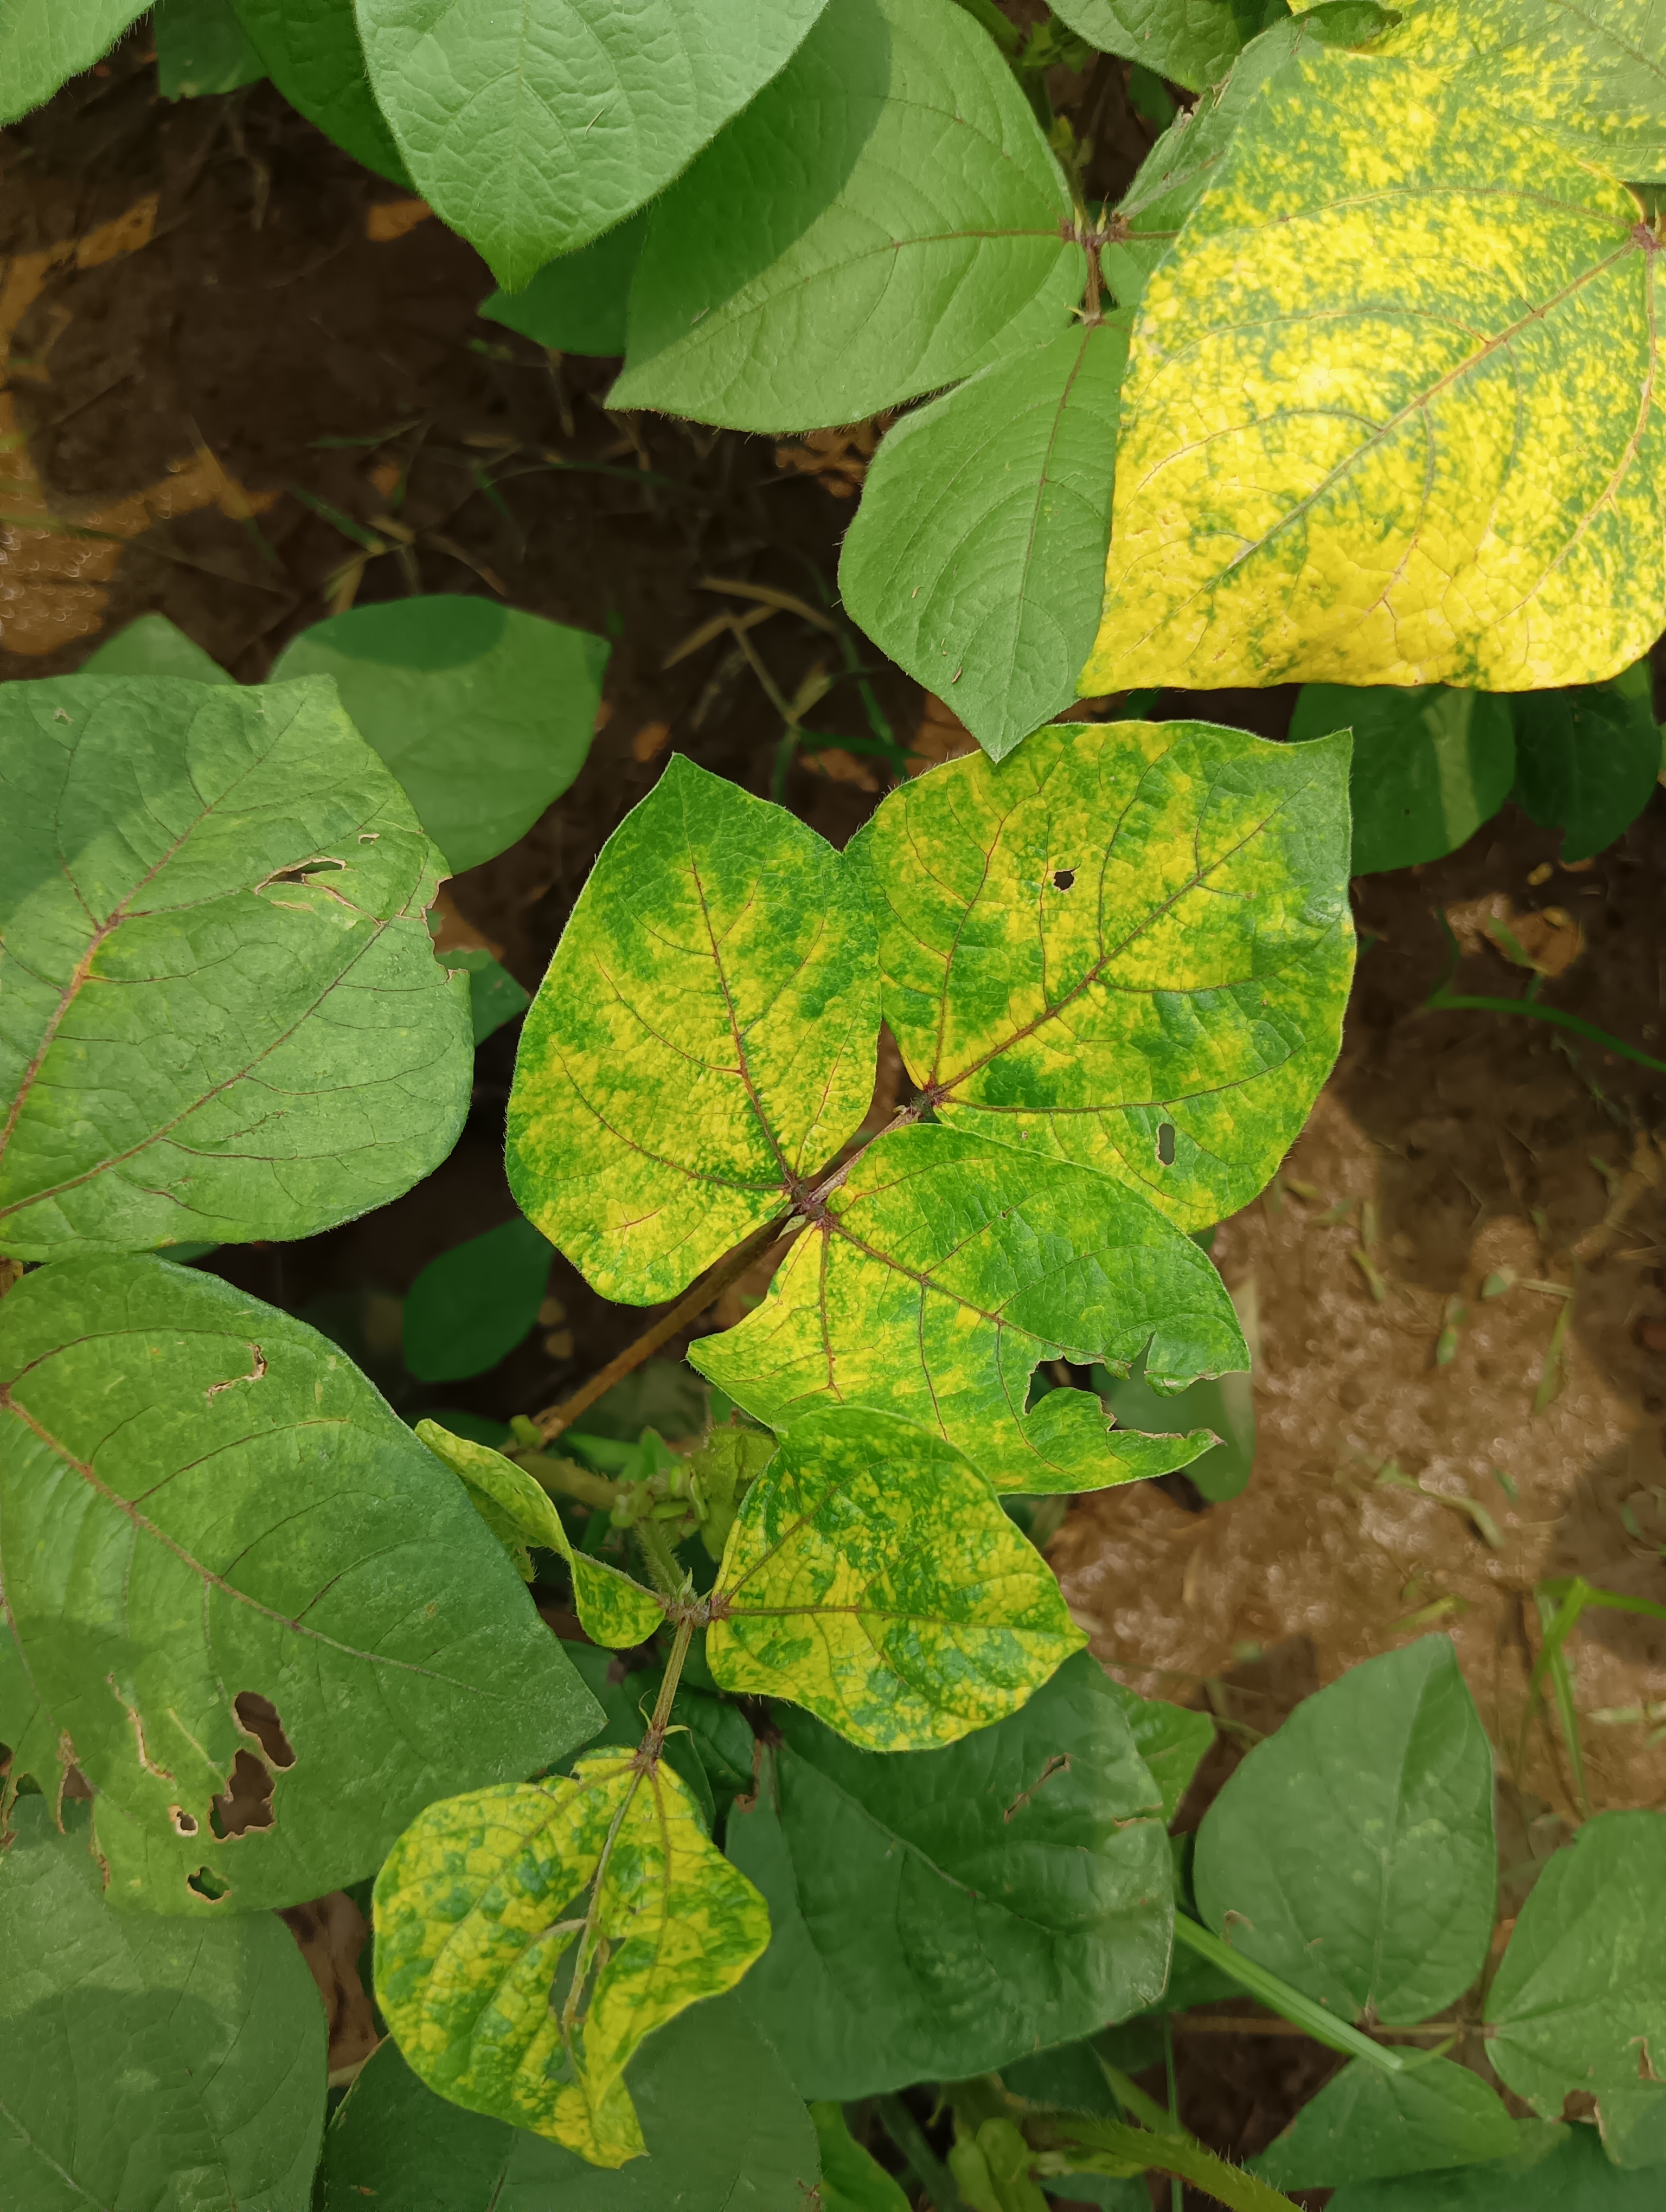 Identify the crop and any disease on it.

mungbean, yellow mosaic
